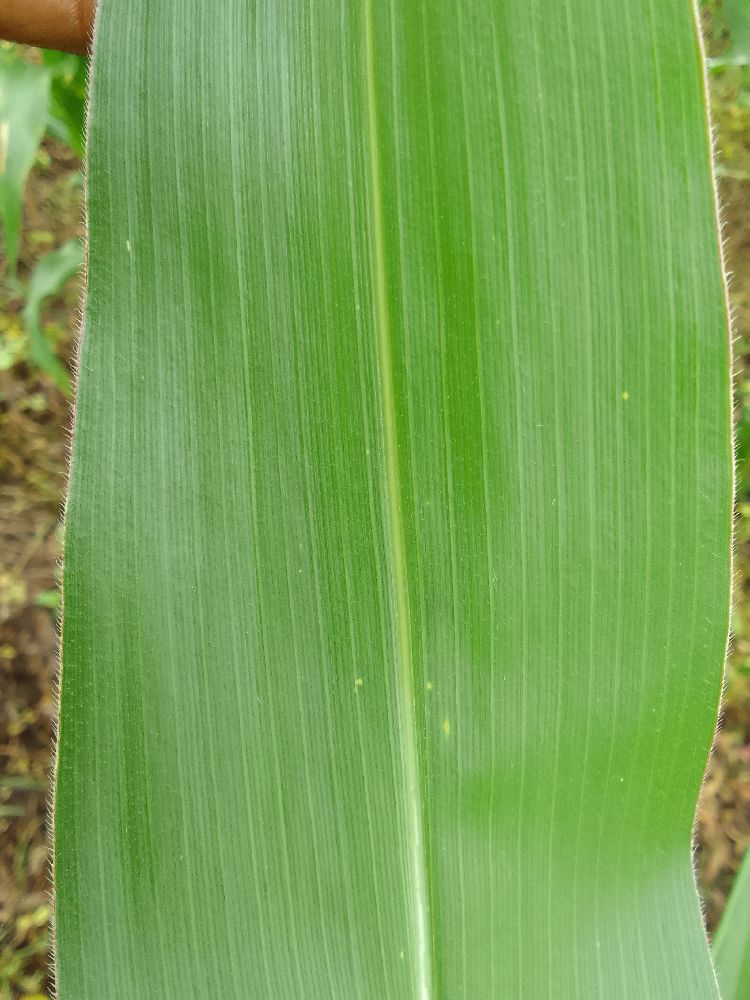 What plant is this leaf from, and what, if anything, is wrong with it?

maize, healthy
